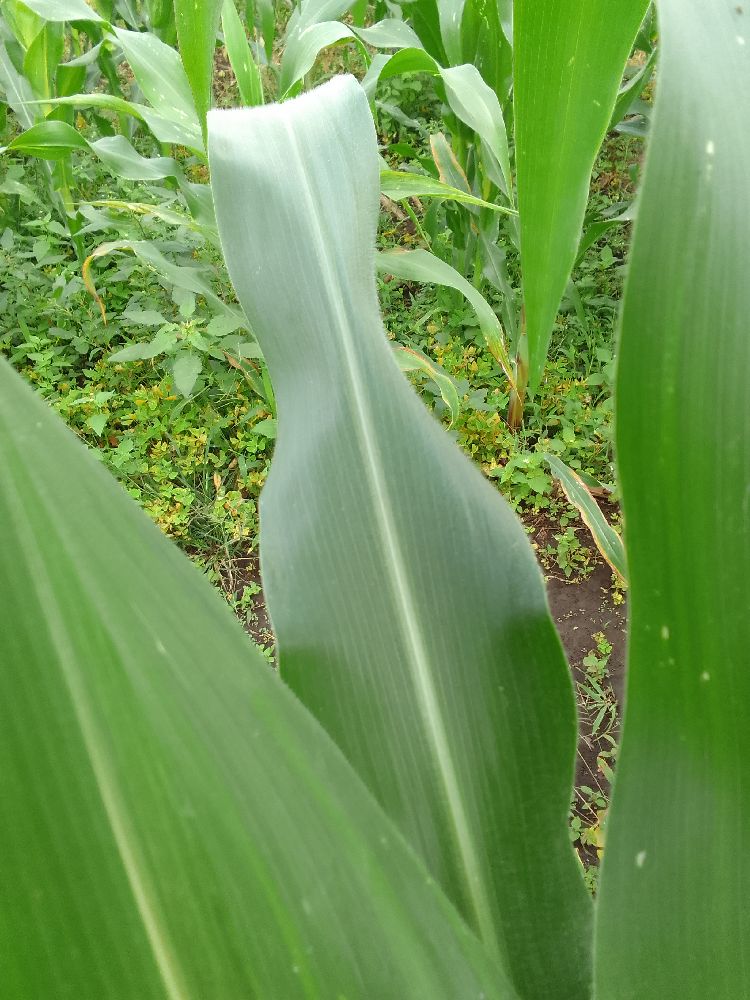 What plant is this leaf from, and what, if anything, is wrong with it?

maize, healthy
